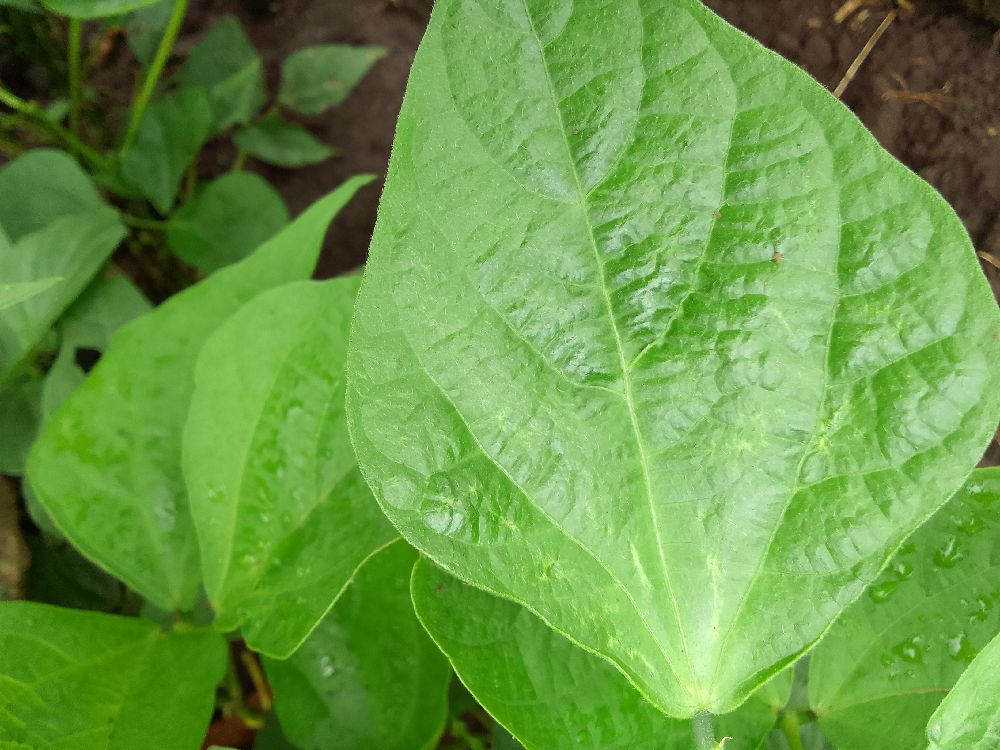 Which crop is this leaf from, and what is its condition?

common bean, healthy
